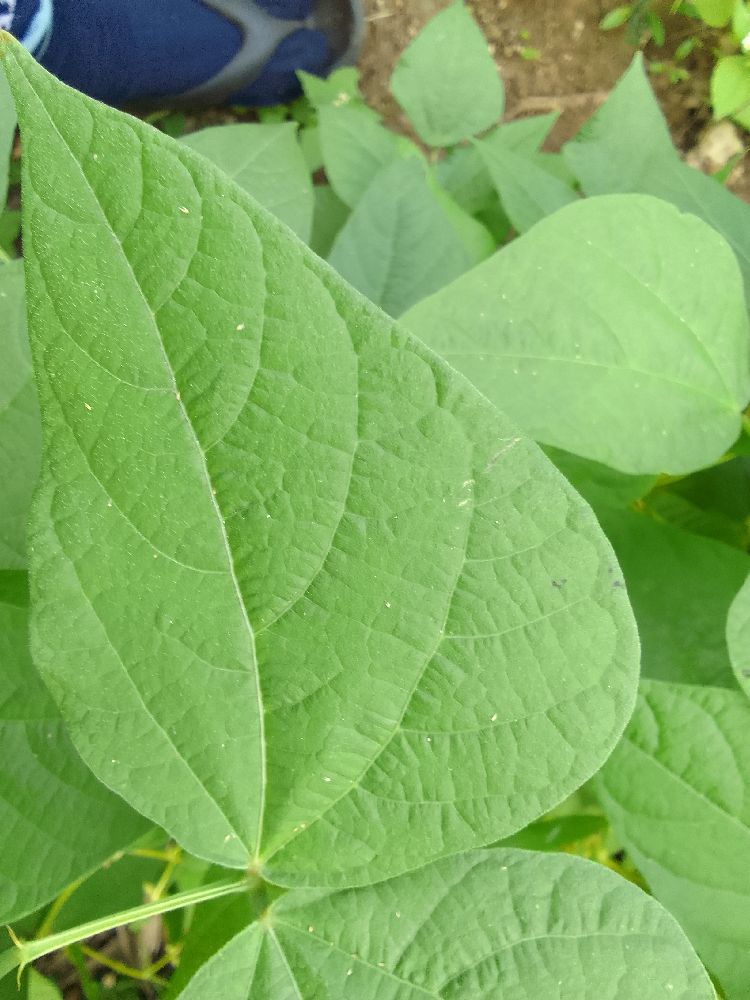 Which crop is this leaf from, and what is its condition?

common bean, healthy
